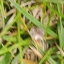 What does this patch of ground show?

grass
